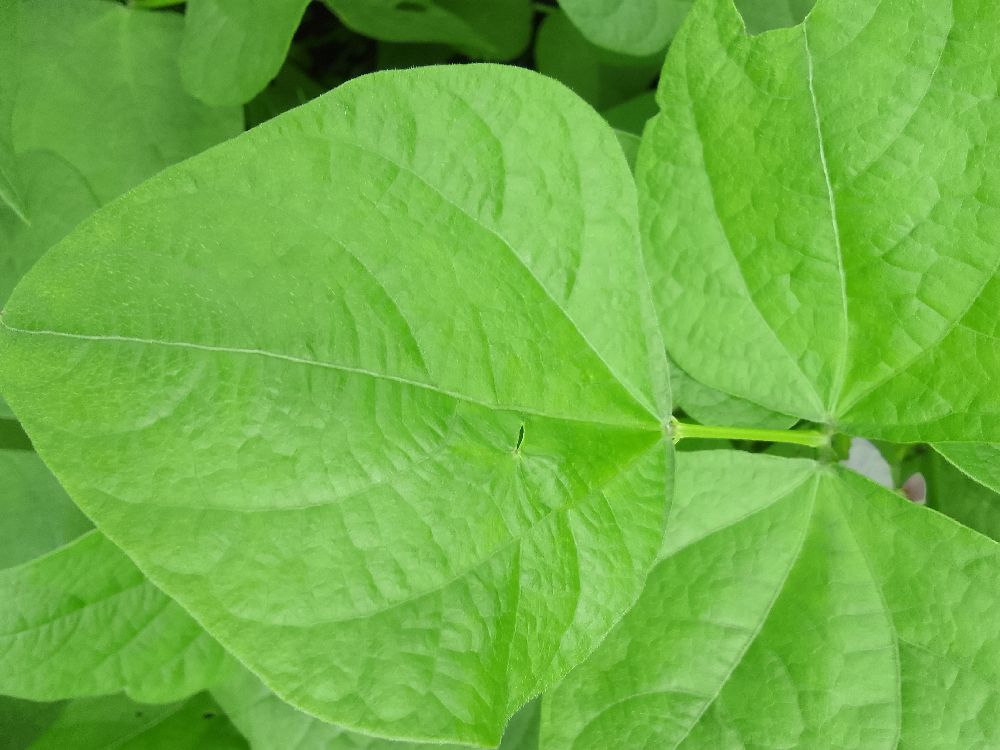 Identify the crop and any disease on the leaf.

common bean, healthy
